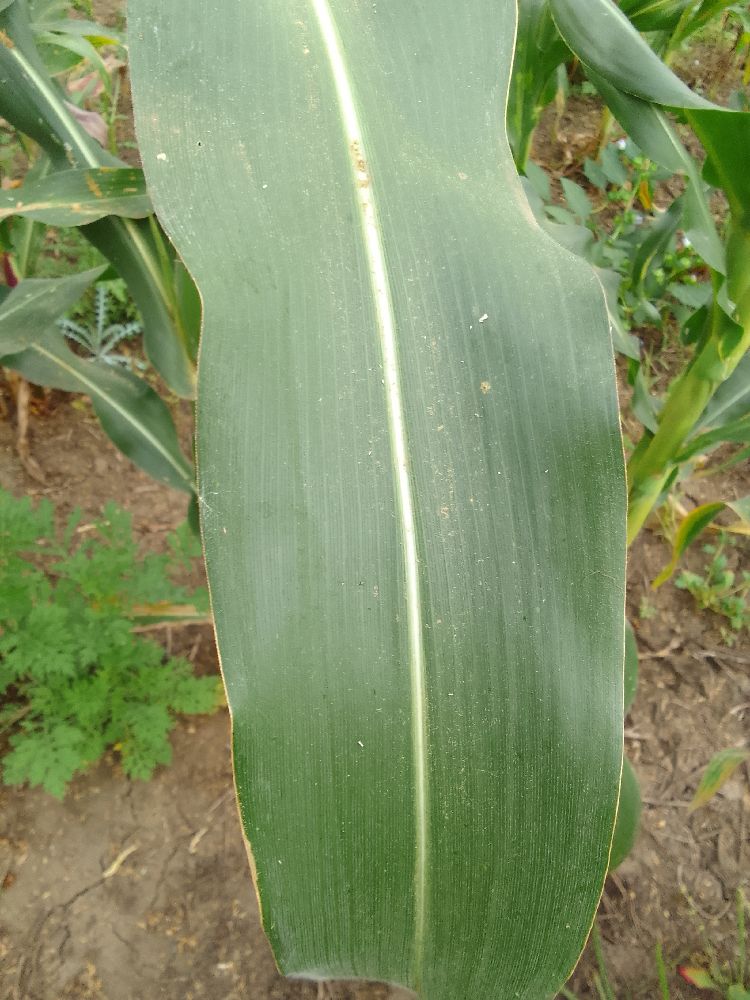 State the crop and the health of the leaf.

maize, healthy
